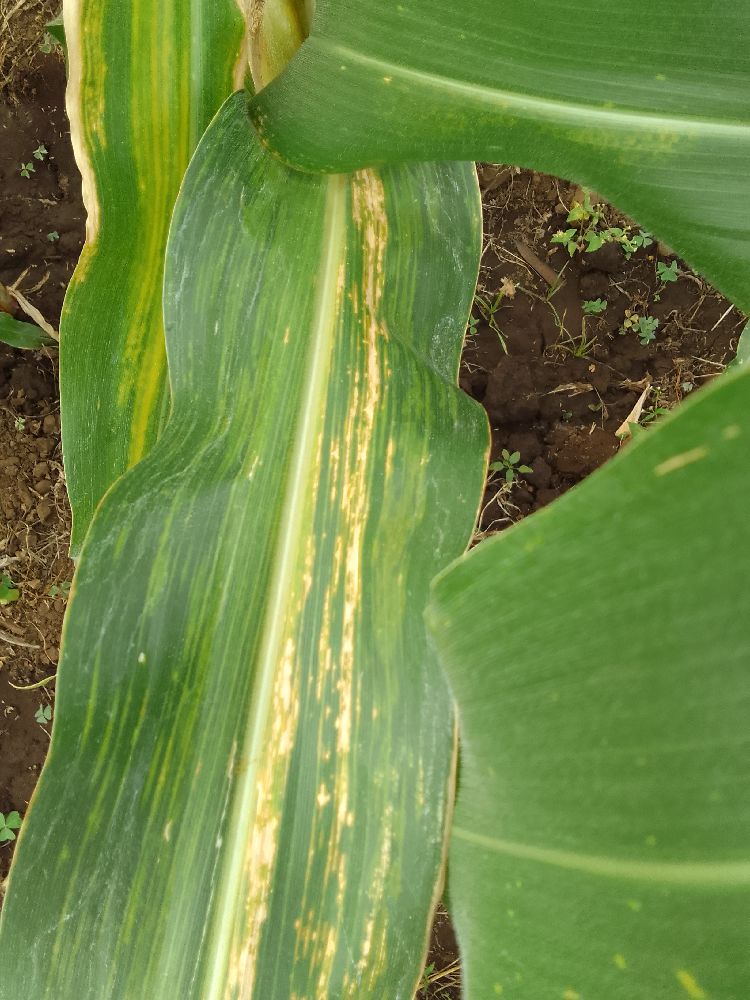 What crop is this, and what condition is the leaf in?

maize, maize lethal necrosis
